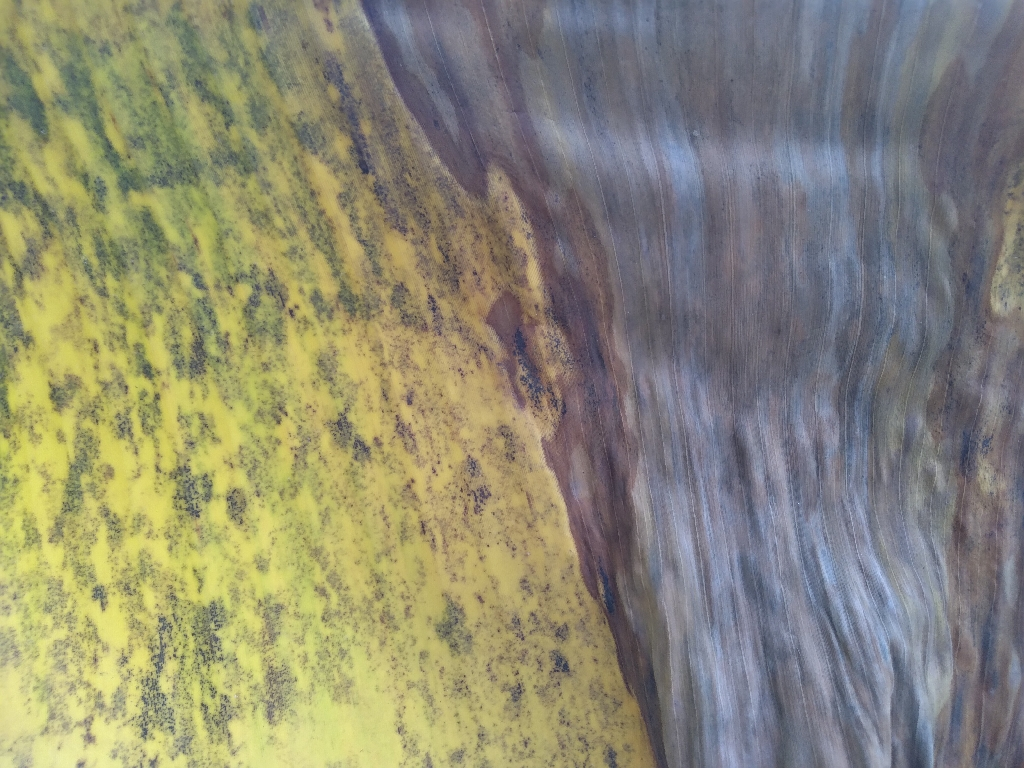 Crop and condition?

banana, black sigatoka
